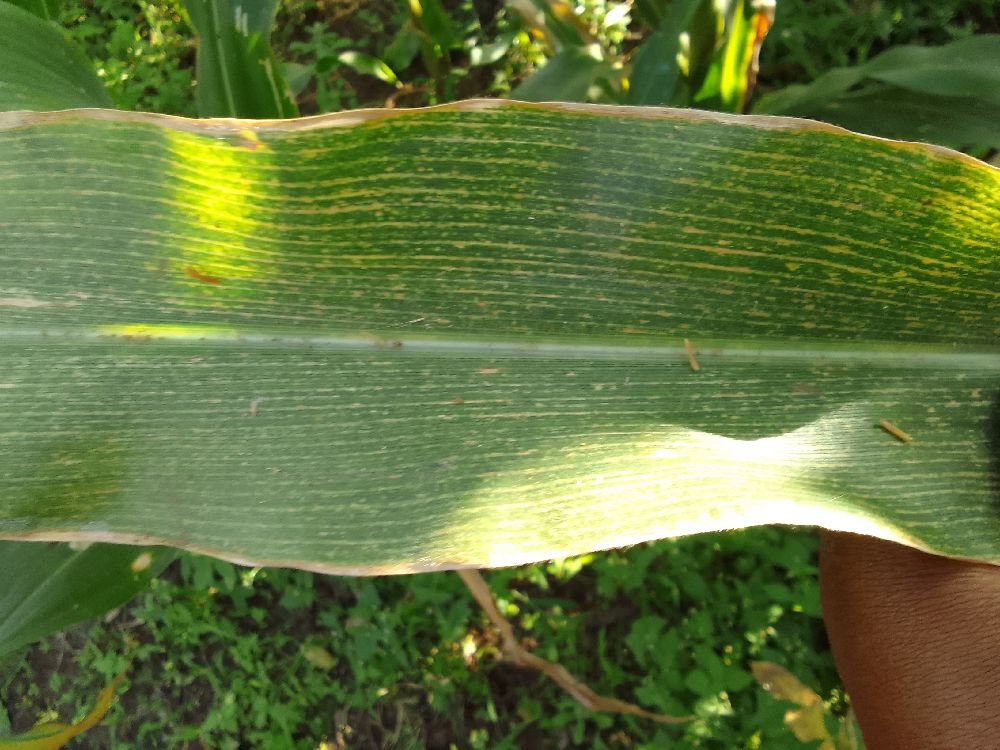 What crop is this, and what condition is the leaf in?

maize, maize lethal necrosis
